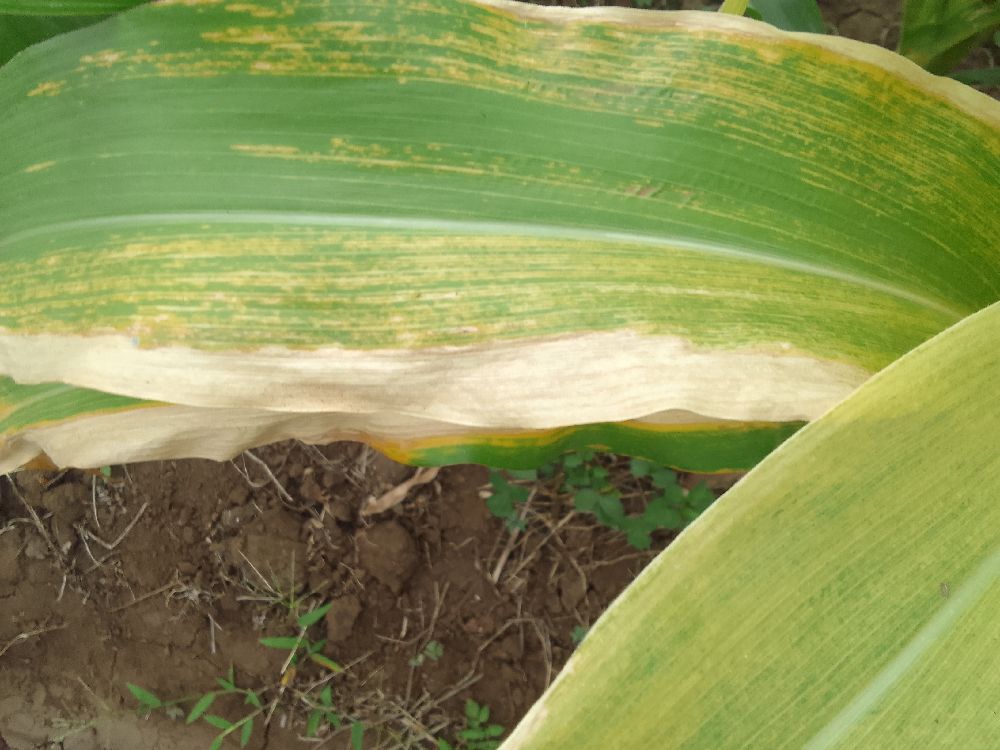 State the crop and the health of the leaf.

maize, maize lethal necrosis
